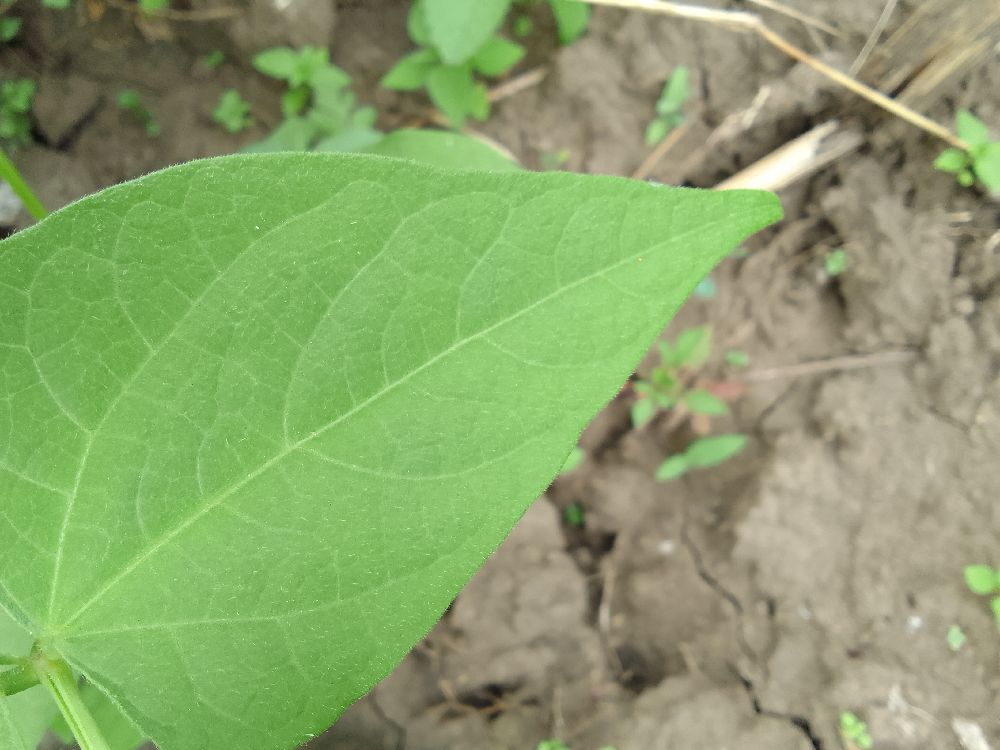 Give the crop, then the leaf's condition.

common bean, healthy
